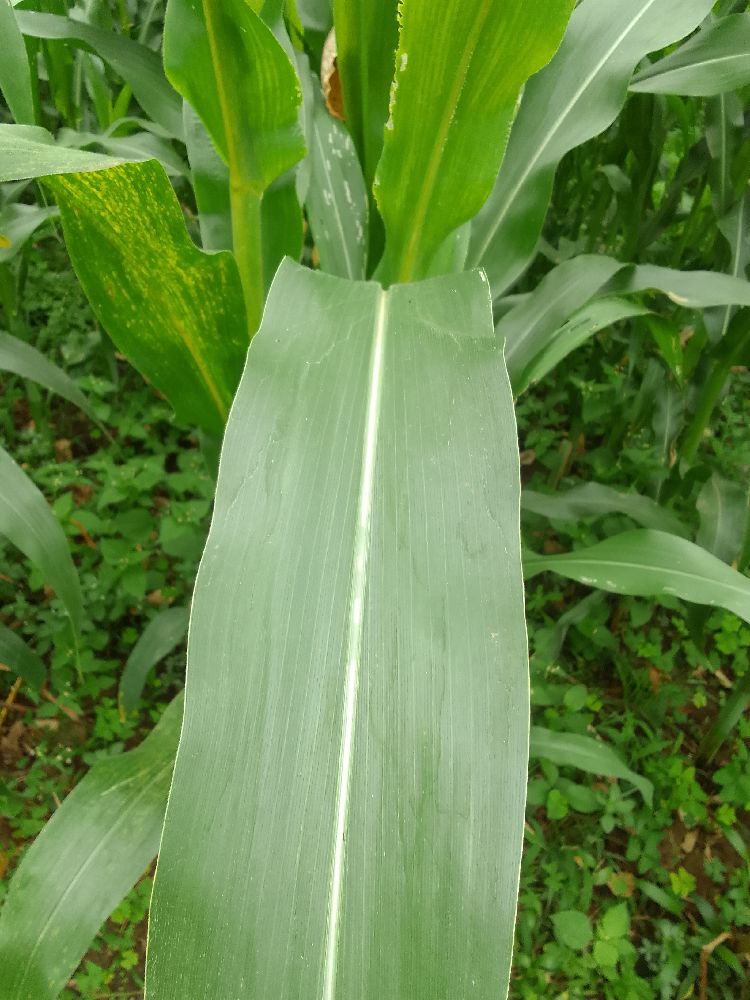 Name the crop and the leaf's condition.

maize, healthy
